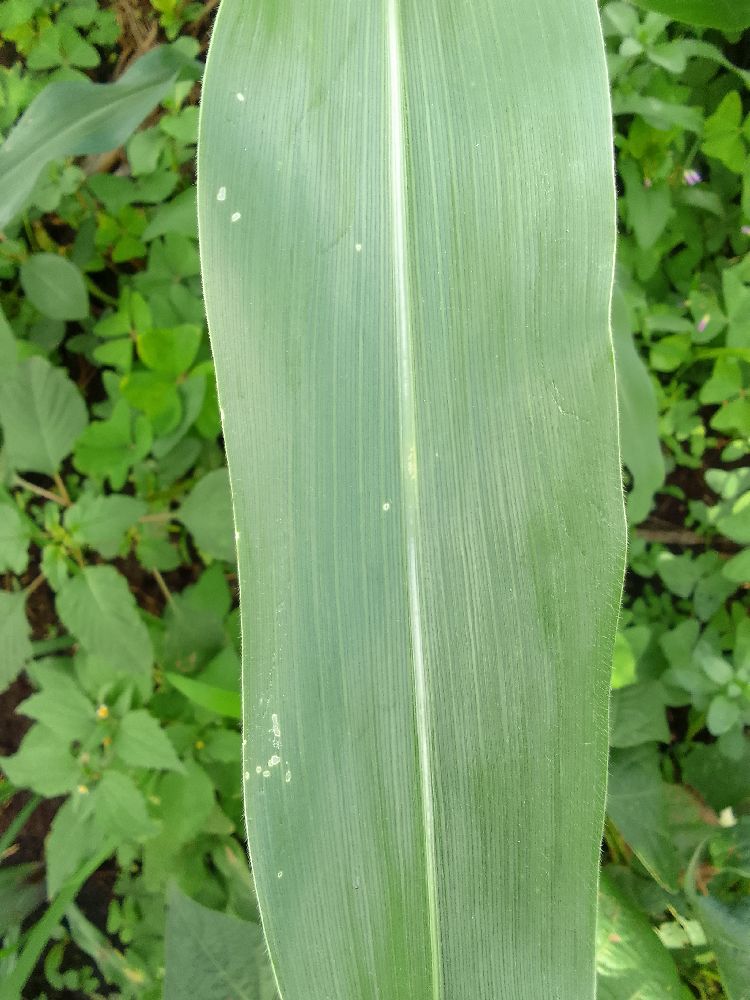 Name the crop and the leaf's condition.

maize, healthy
